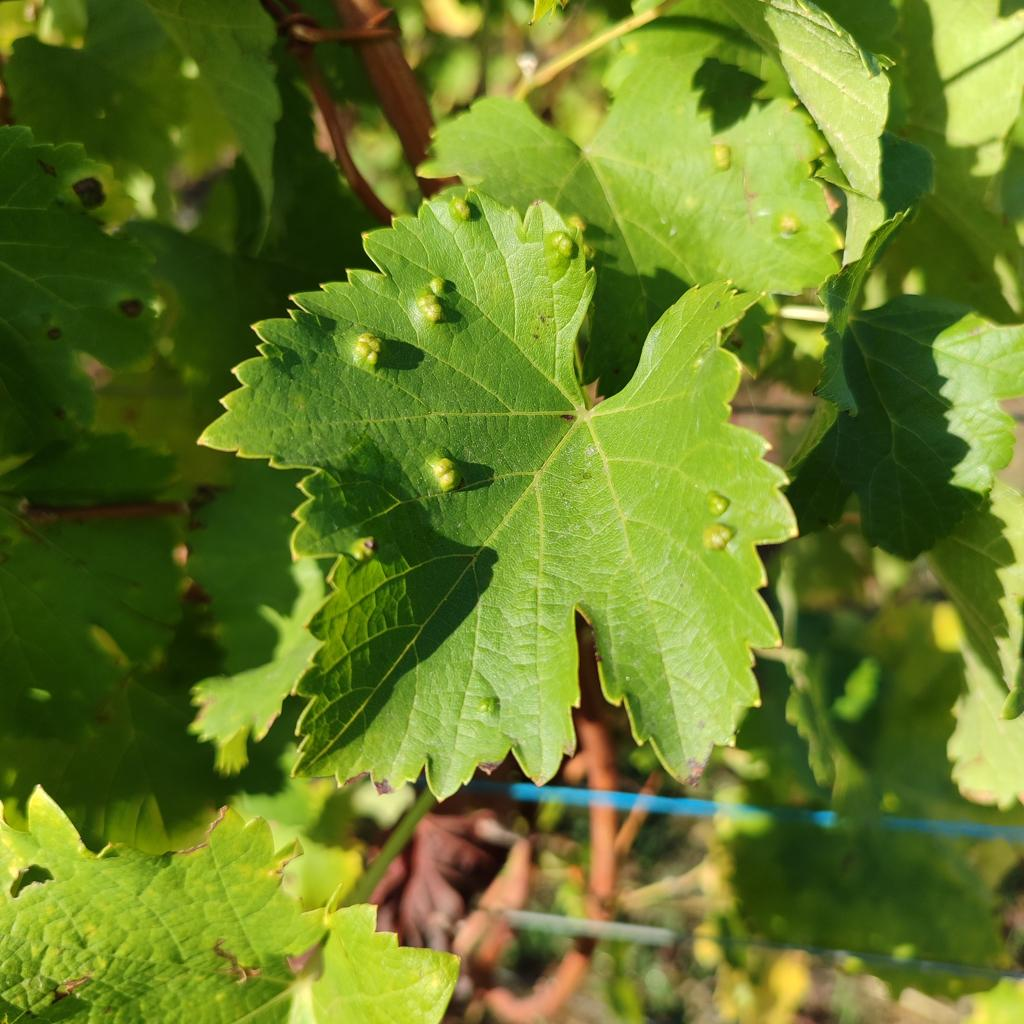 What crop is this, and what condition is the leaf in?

grapevine, erineum mite
